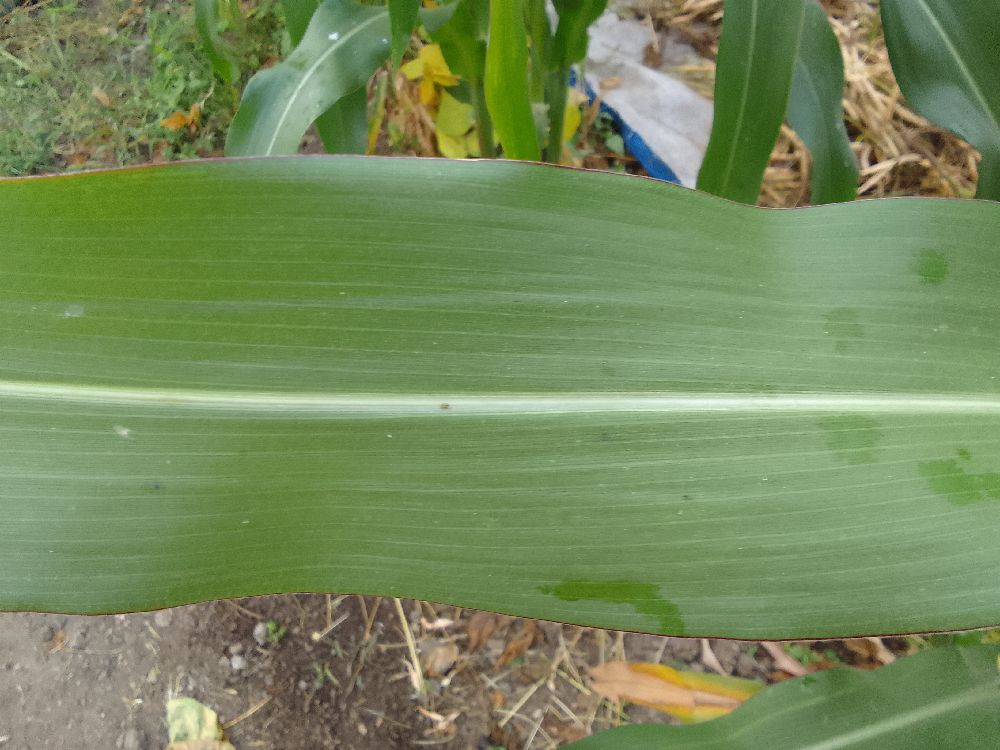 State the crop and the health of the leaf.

maize, healthy
